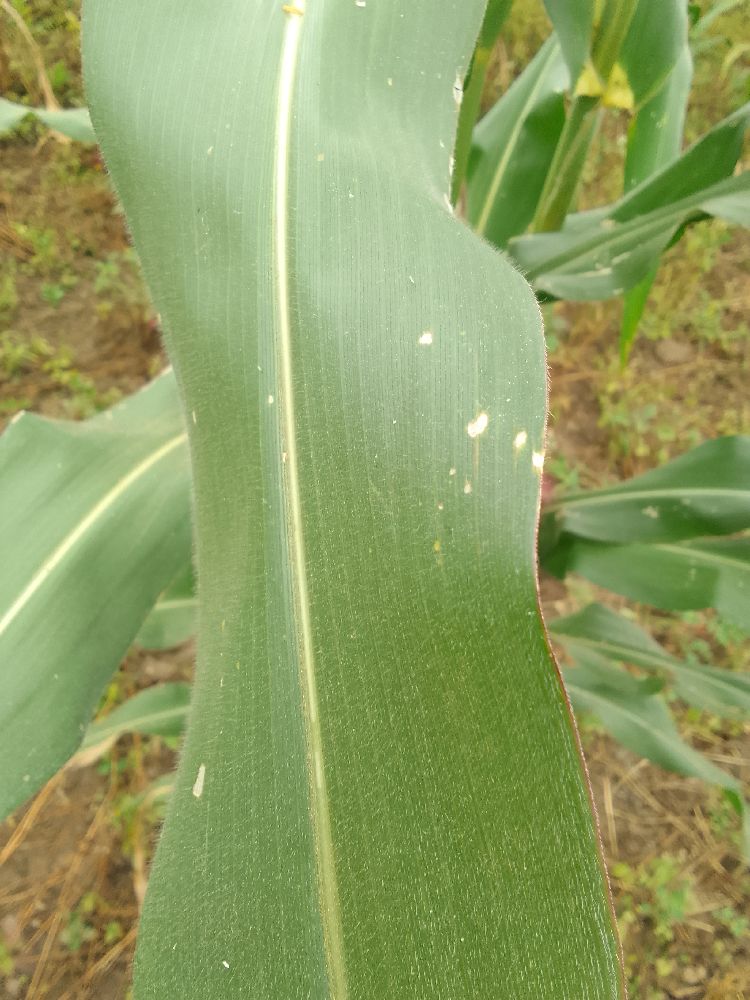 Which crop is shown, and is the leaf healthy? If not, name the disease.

maize, healthy
